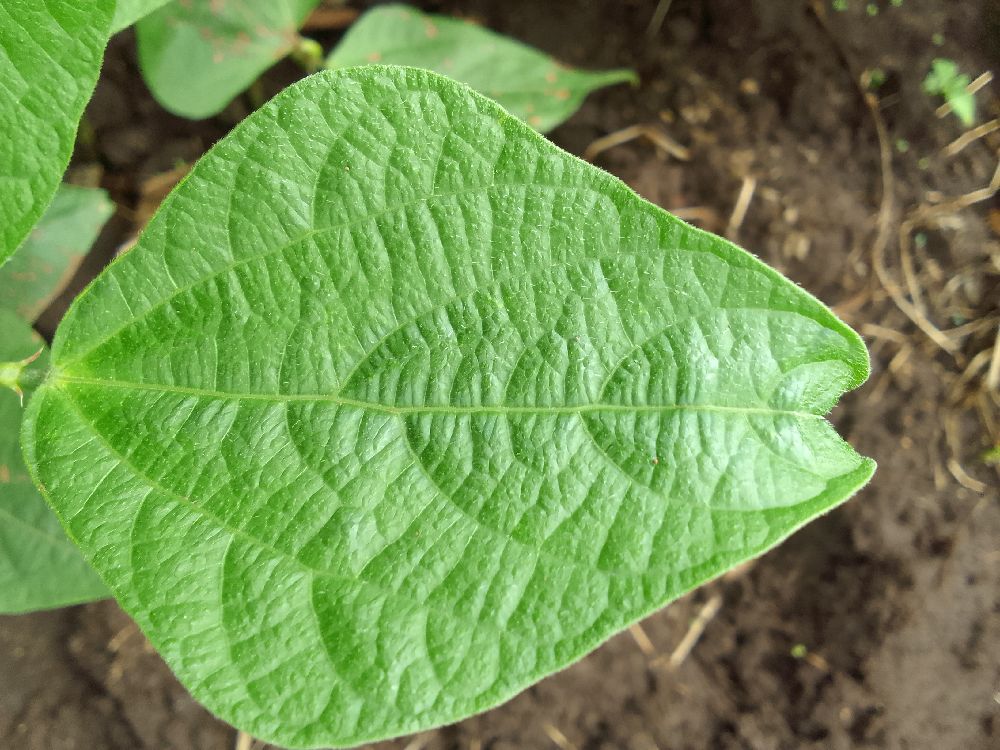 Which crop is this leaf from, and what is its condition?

common bean, healthy
